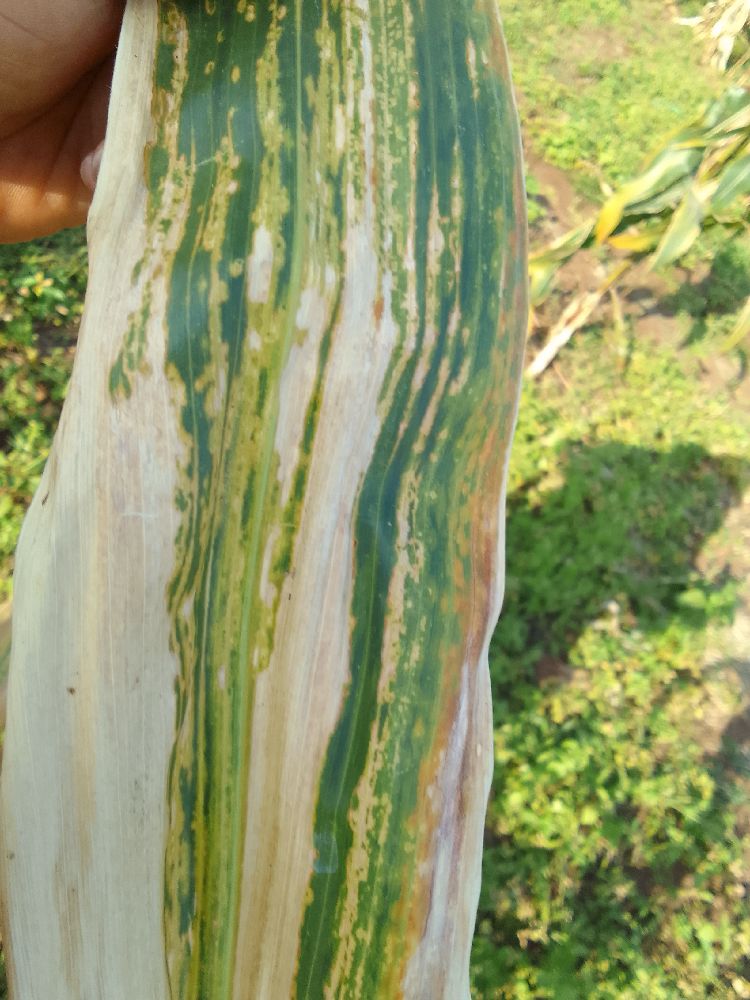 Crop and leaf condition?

maize, maize lethal necrosis
